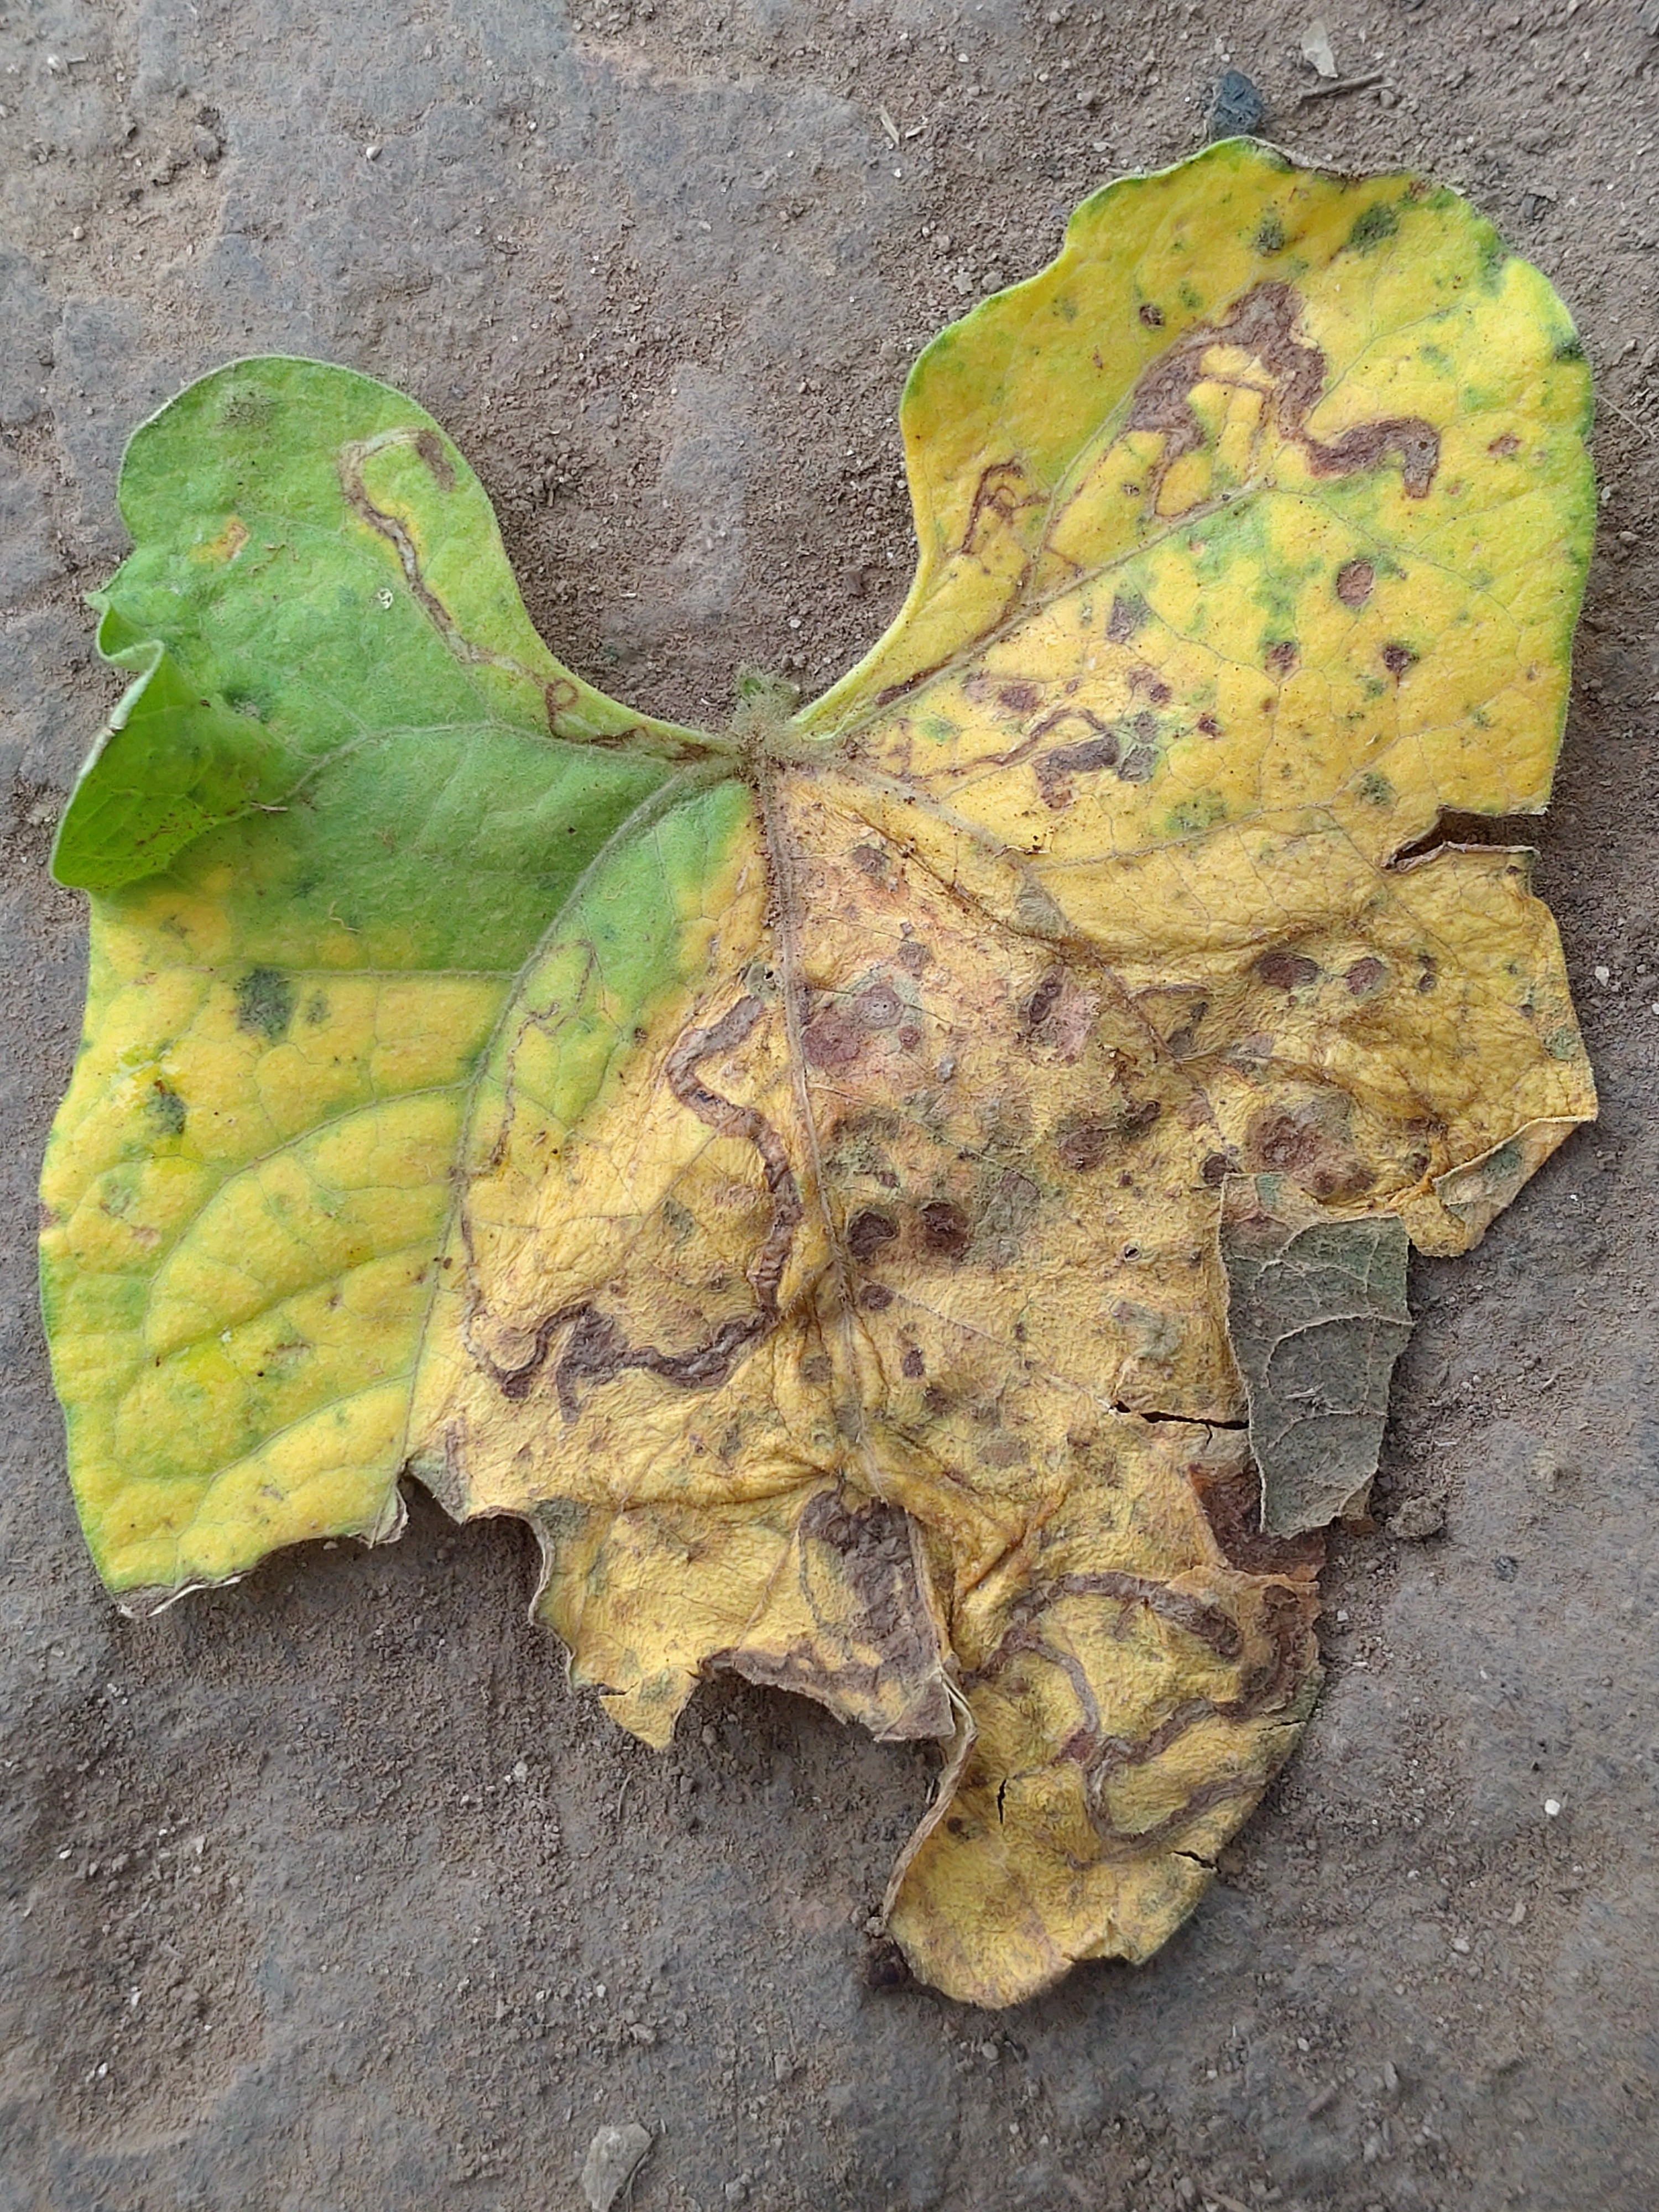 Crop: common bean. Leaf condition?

anthracnose
